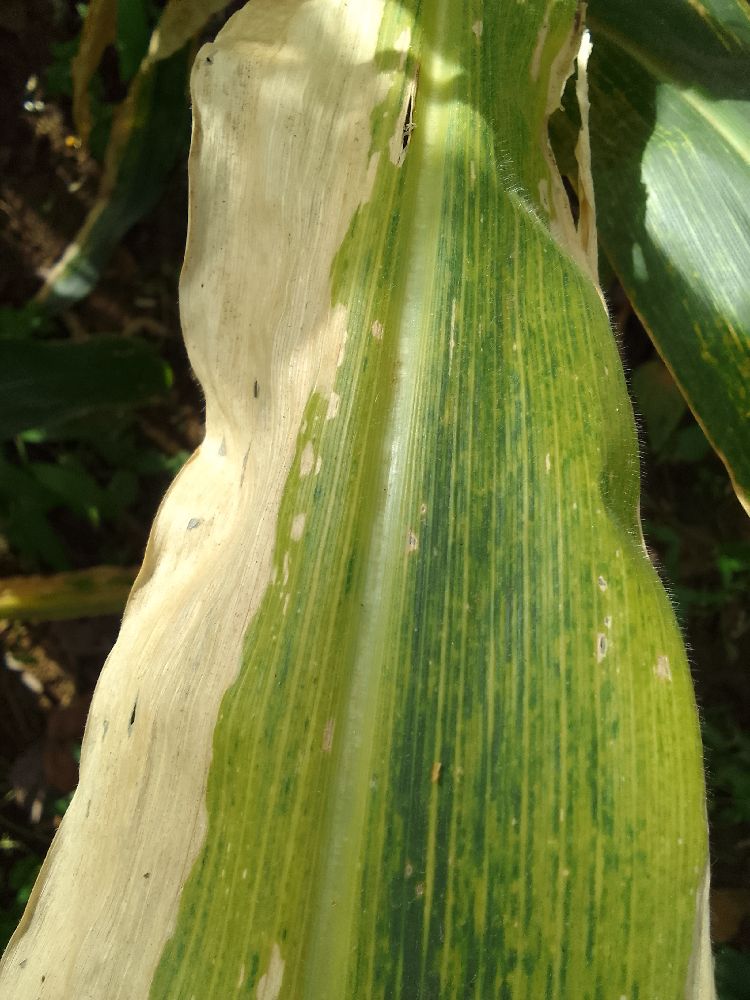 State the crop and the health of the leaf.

maize, maize lethal necrosis
